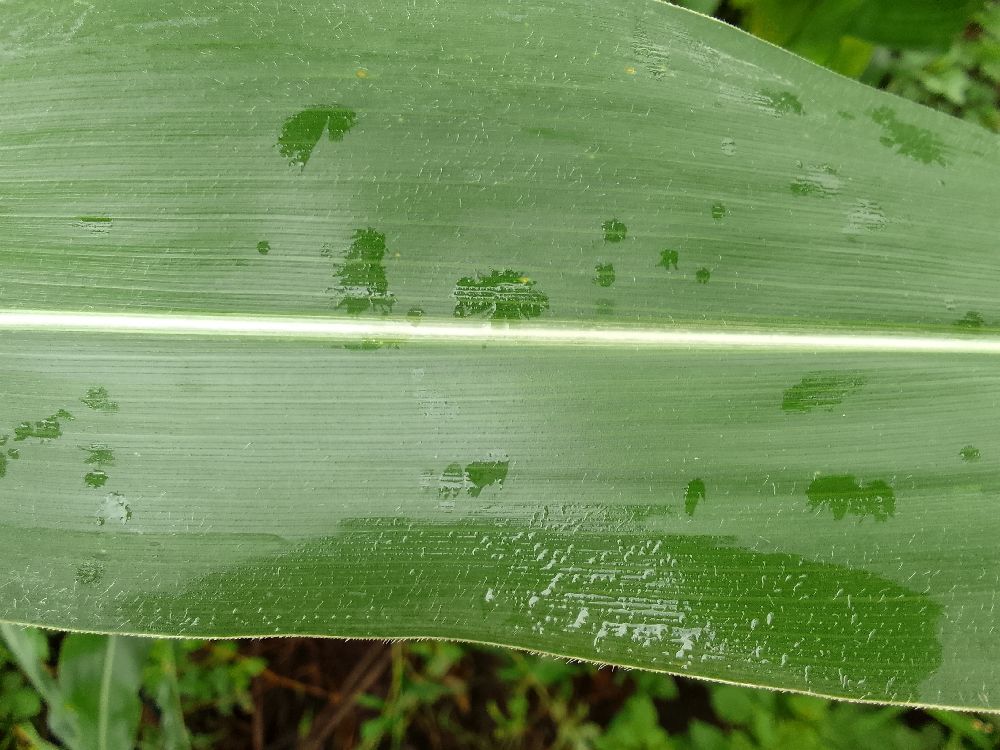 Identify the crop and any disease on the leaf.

maize, healthy
